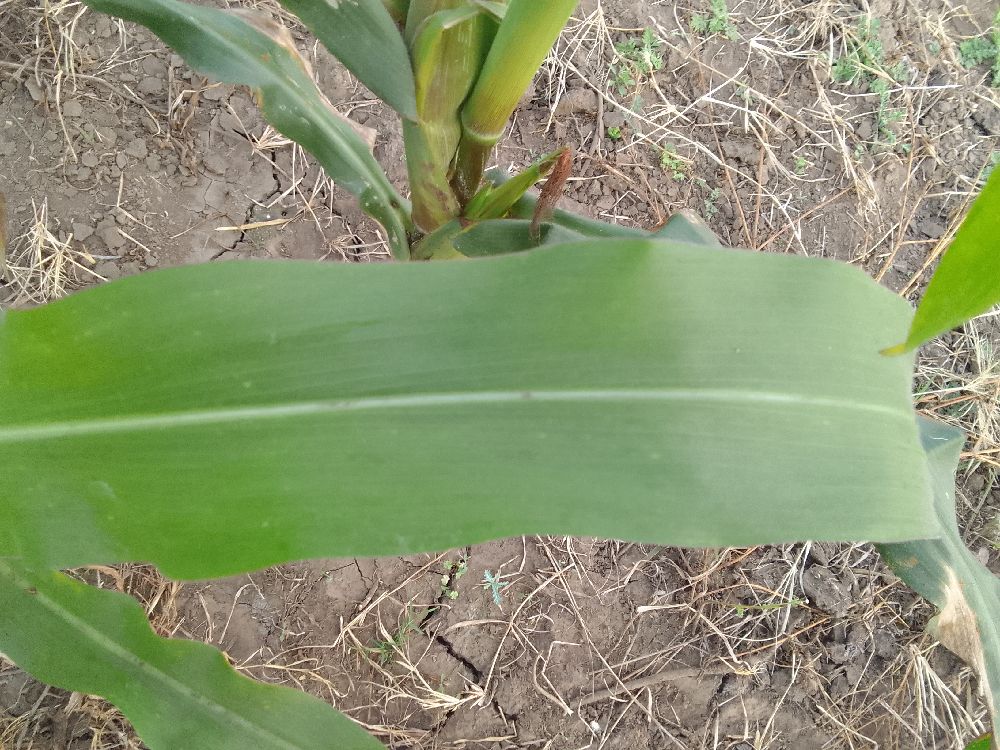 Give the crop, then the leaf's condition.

maize, healthy
